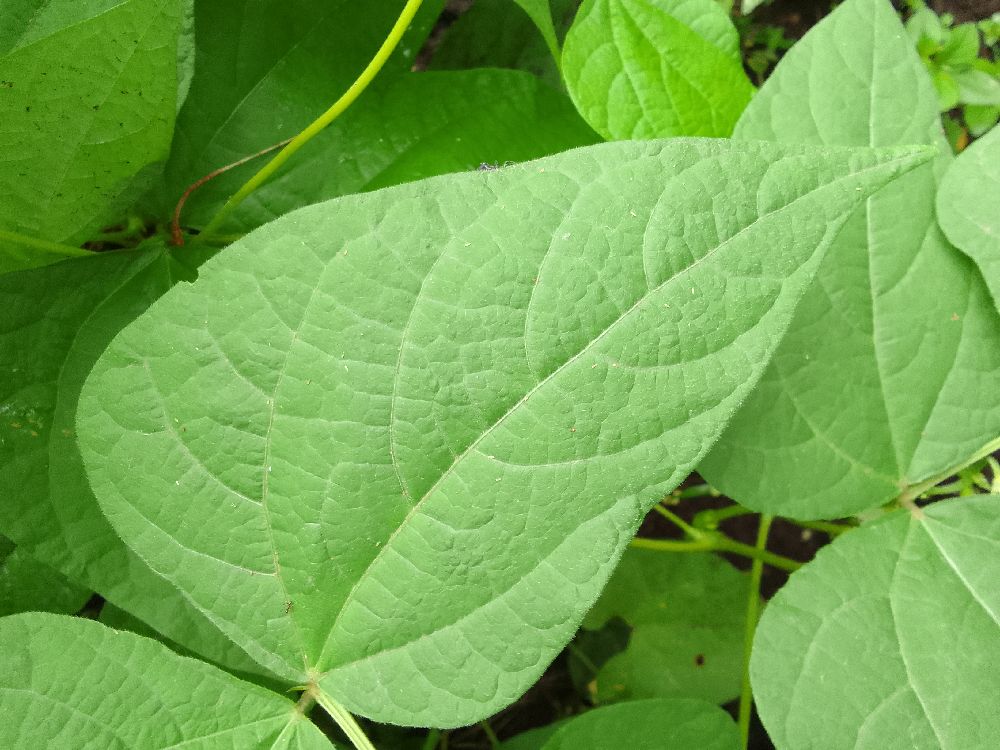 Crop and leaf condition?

common bean, healthy
